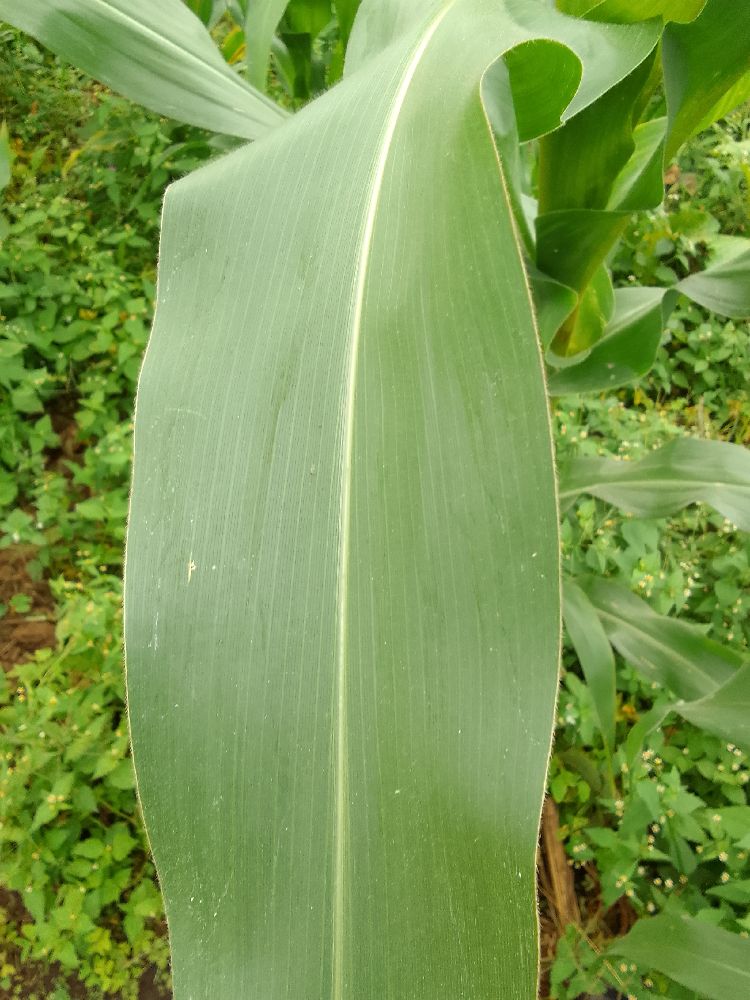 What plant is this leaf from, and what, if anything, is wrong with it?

maize, healthy
